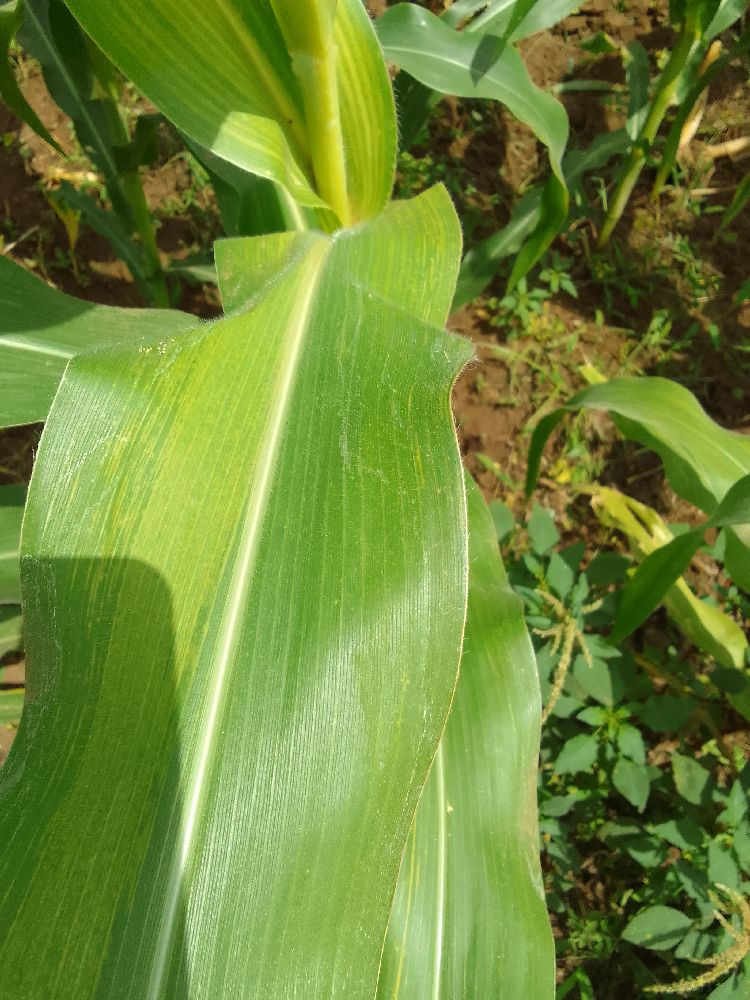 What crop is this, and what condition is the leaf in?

maize, maize lethal necrosis
